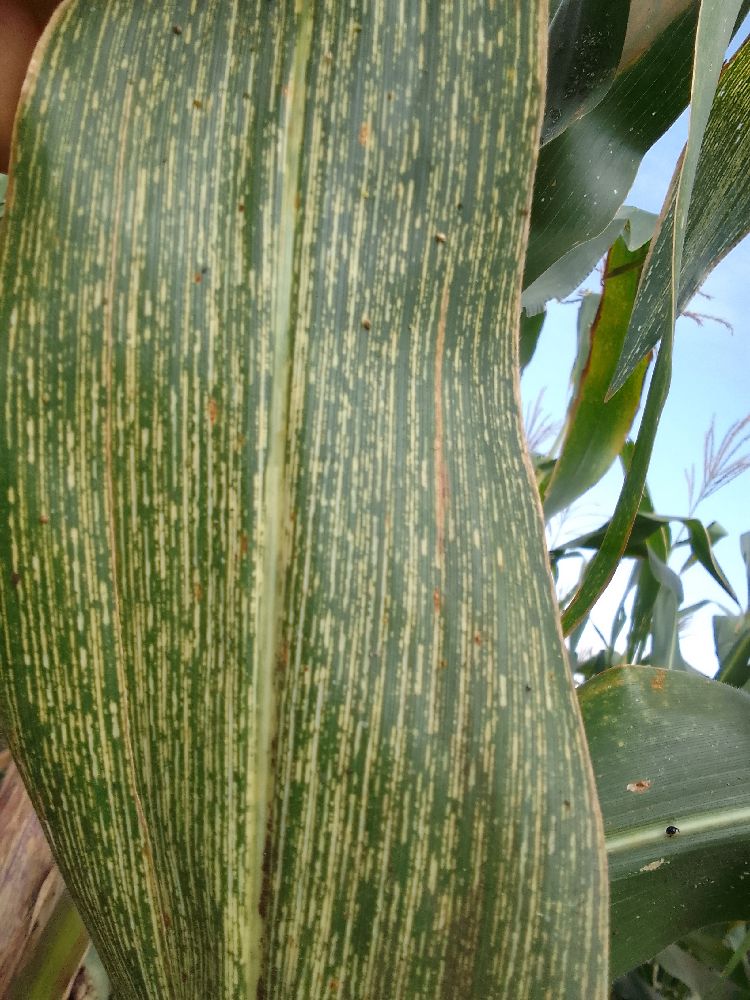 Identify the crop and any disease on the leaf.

maize, maize streak virus
